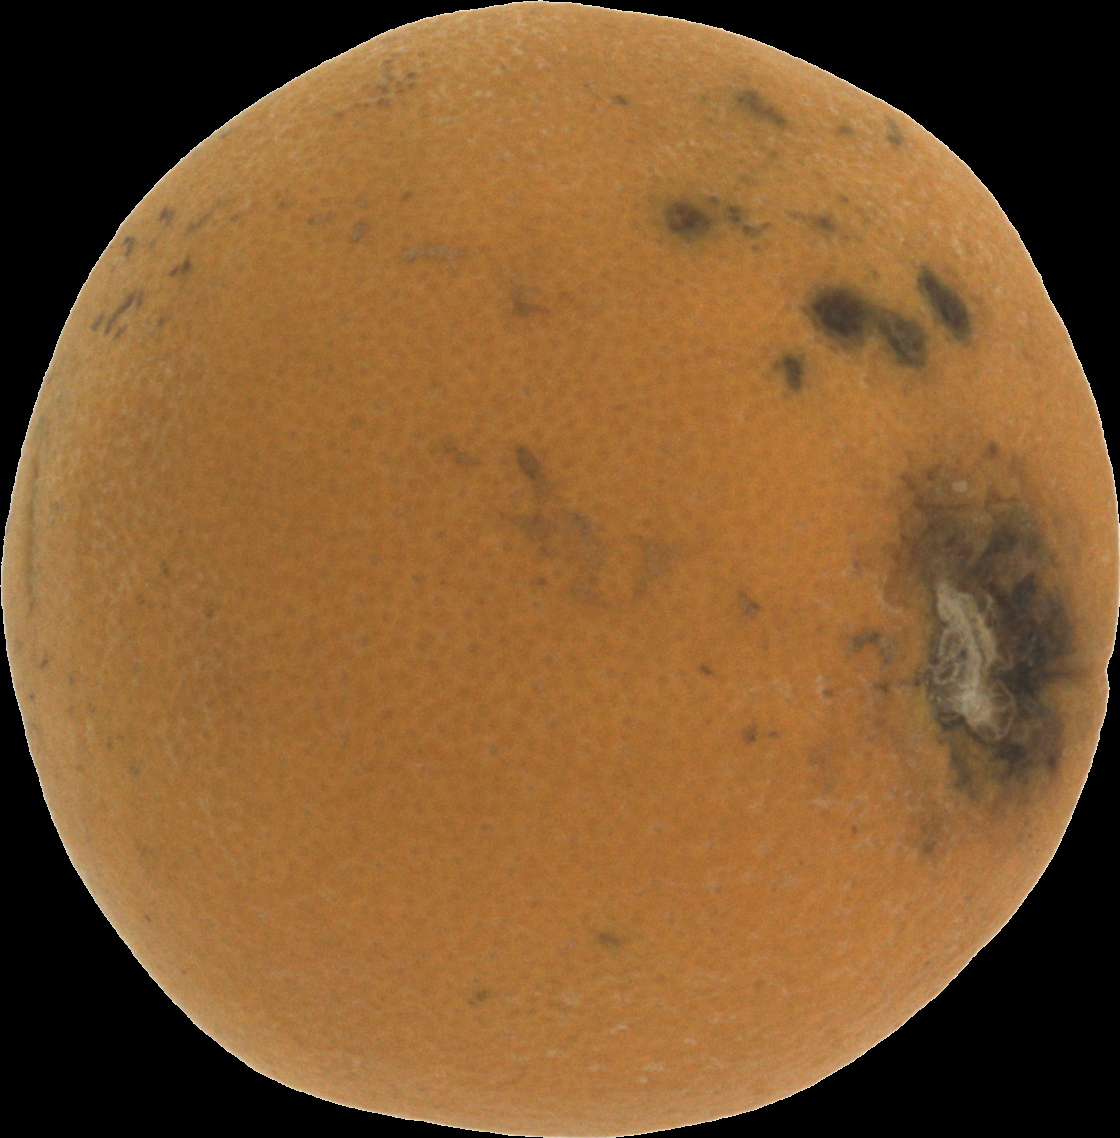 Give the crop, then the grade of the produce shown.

orange, bad
